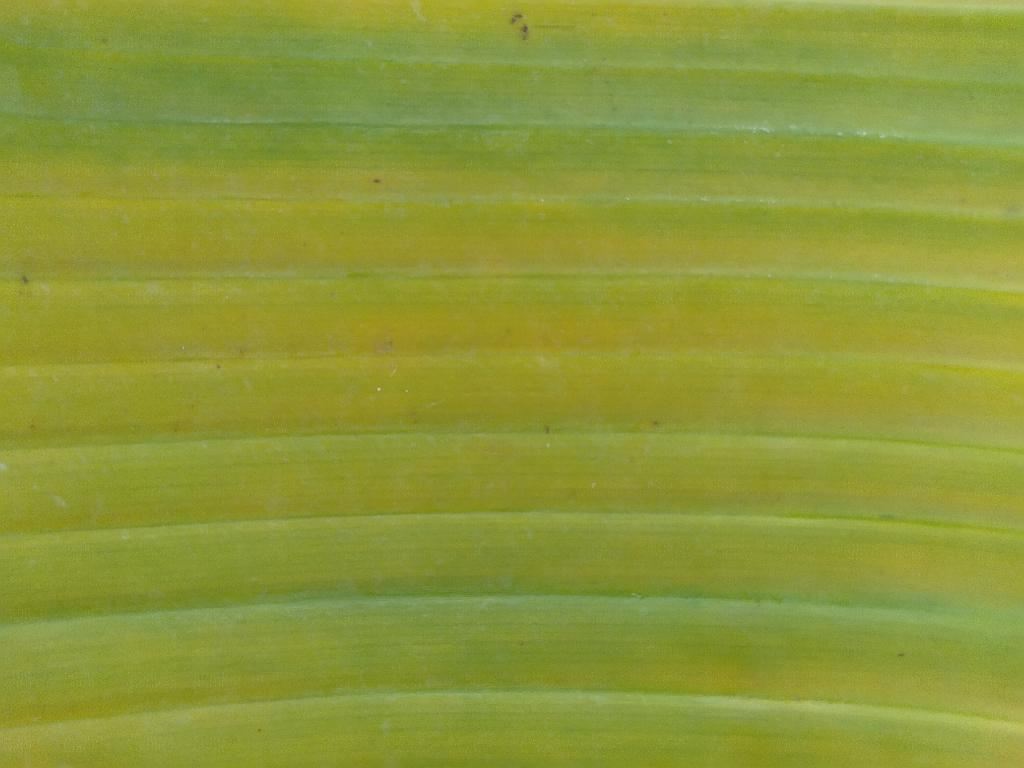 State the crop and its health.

banana, fusarium wilt race 1
